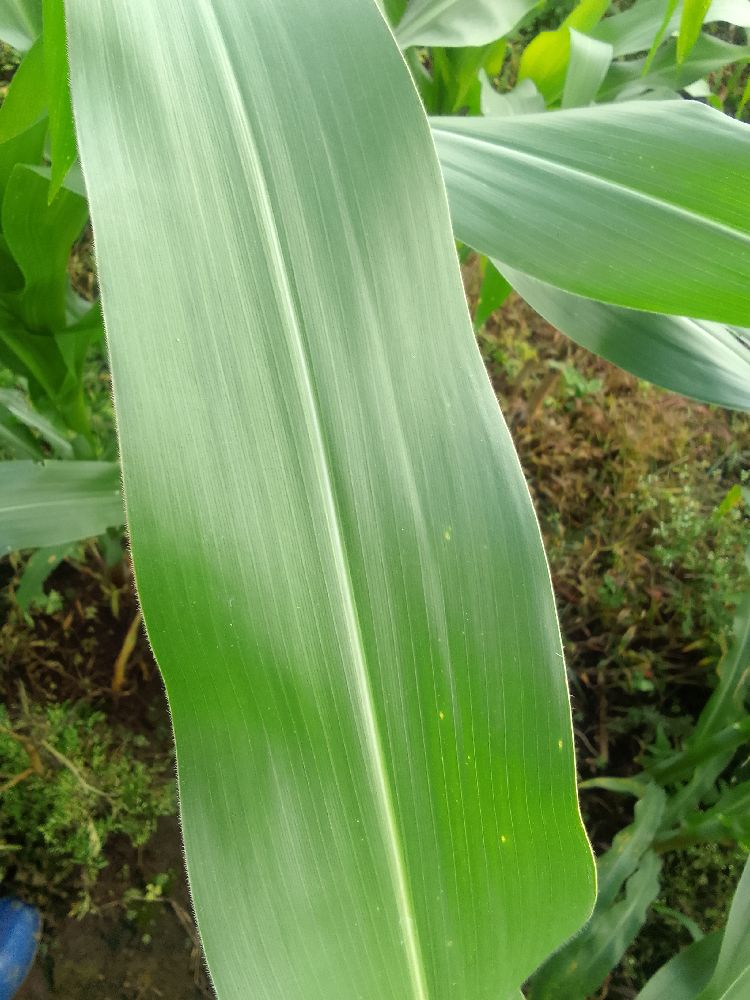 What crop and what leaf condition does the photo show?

maize, healthy
